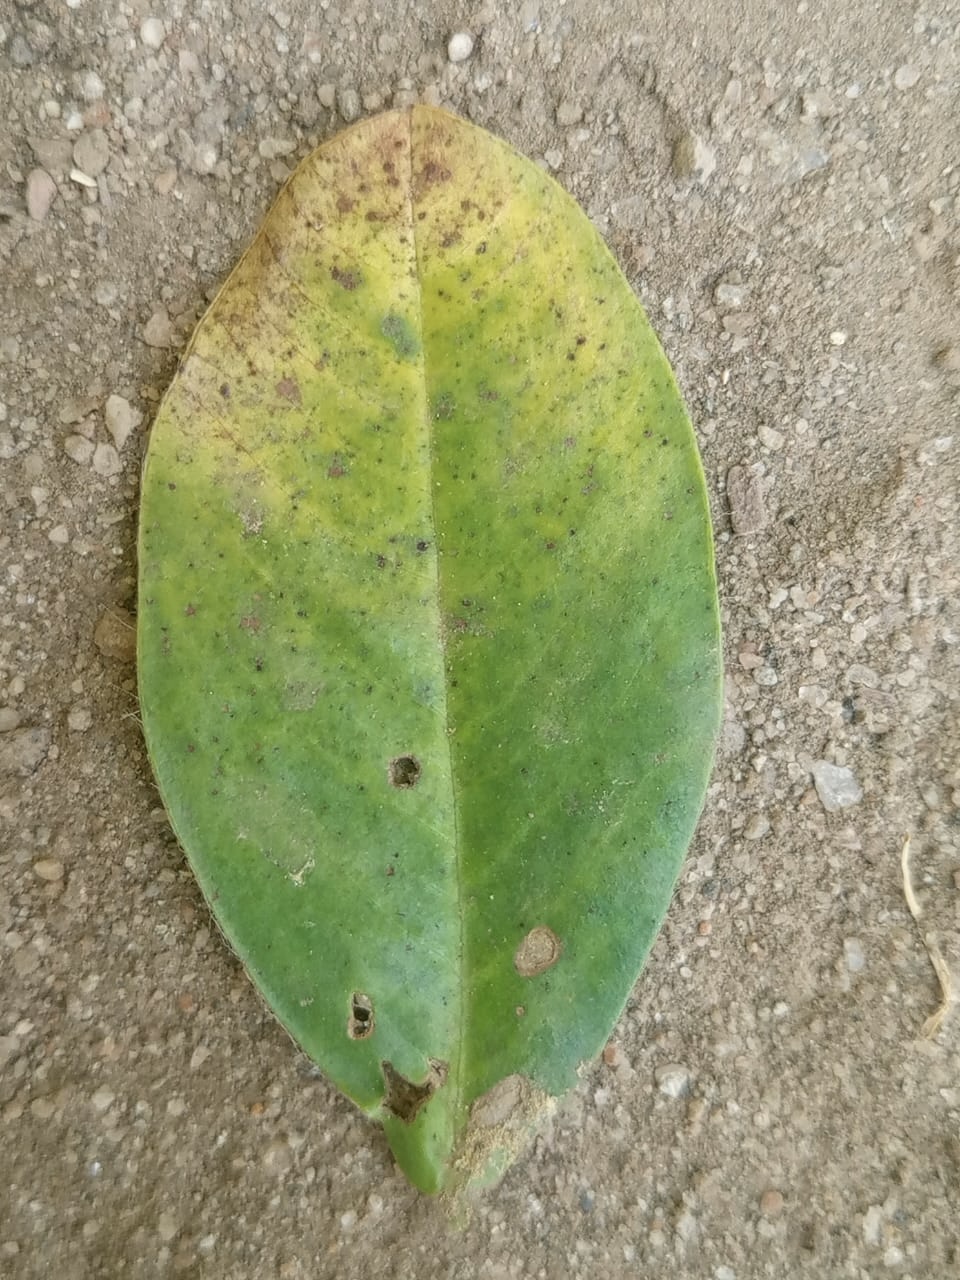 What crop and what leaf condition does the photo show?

peanut, passalora arachidicola
